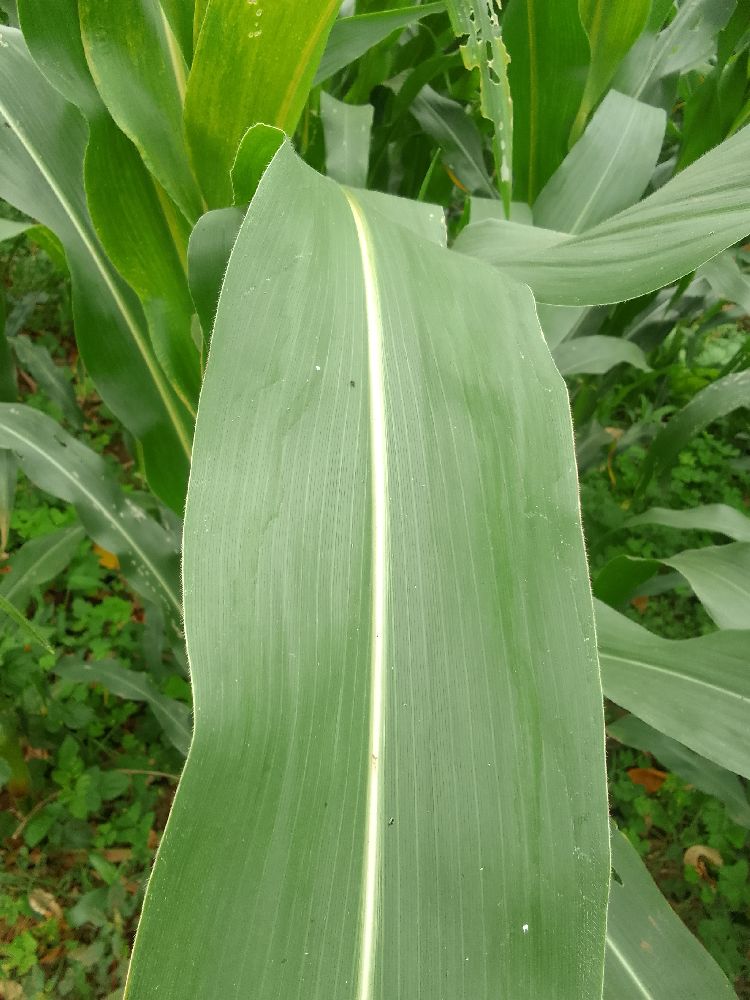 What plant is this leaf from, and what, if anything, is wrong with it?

maize, healthy
